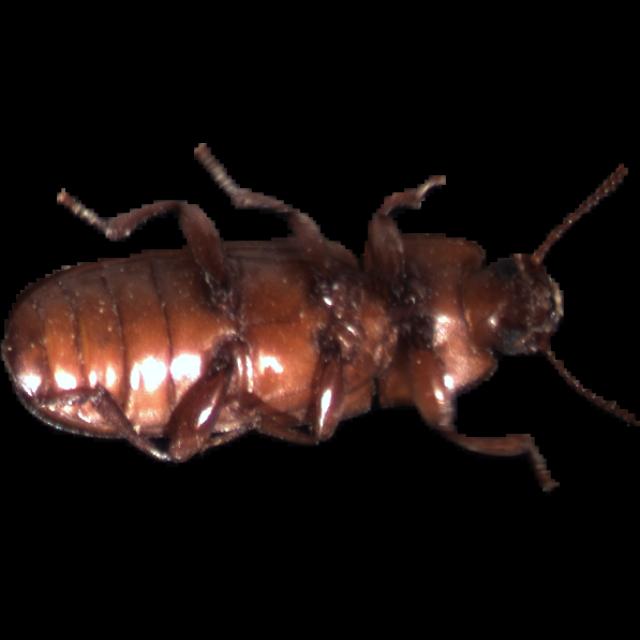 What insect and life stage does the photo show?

mealworm beetle
